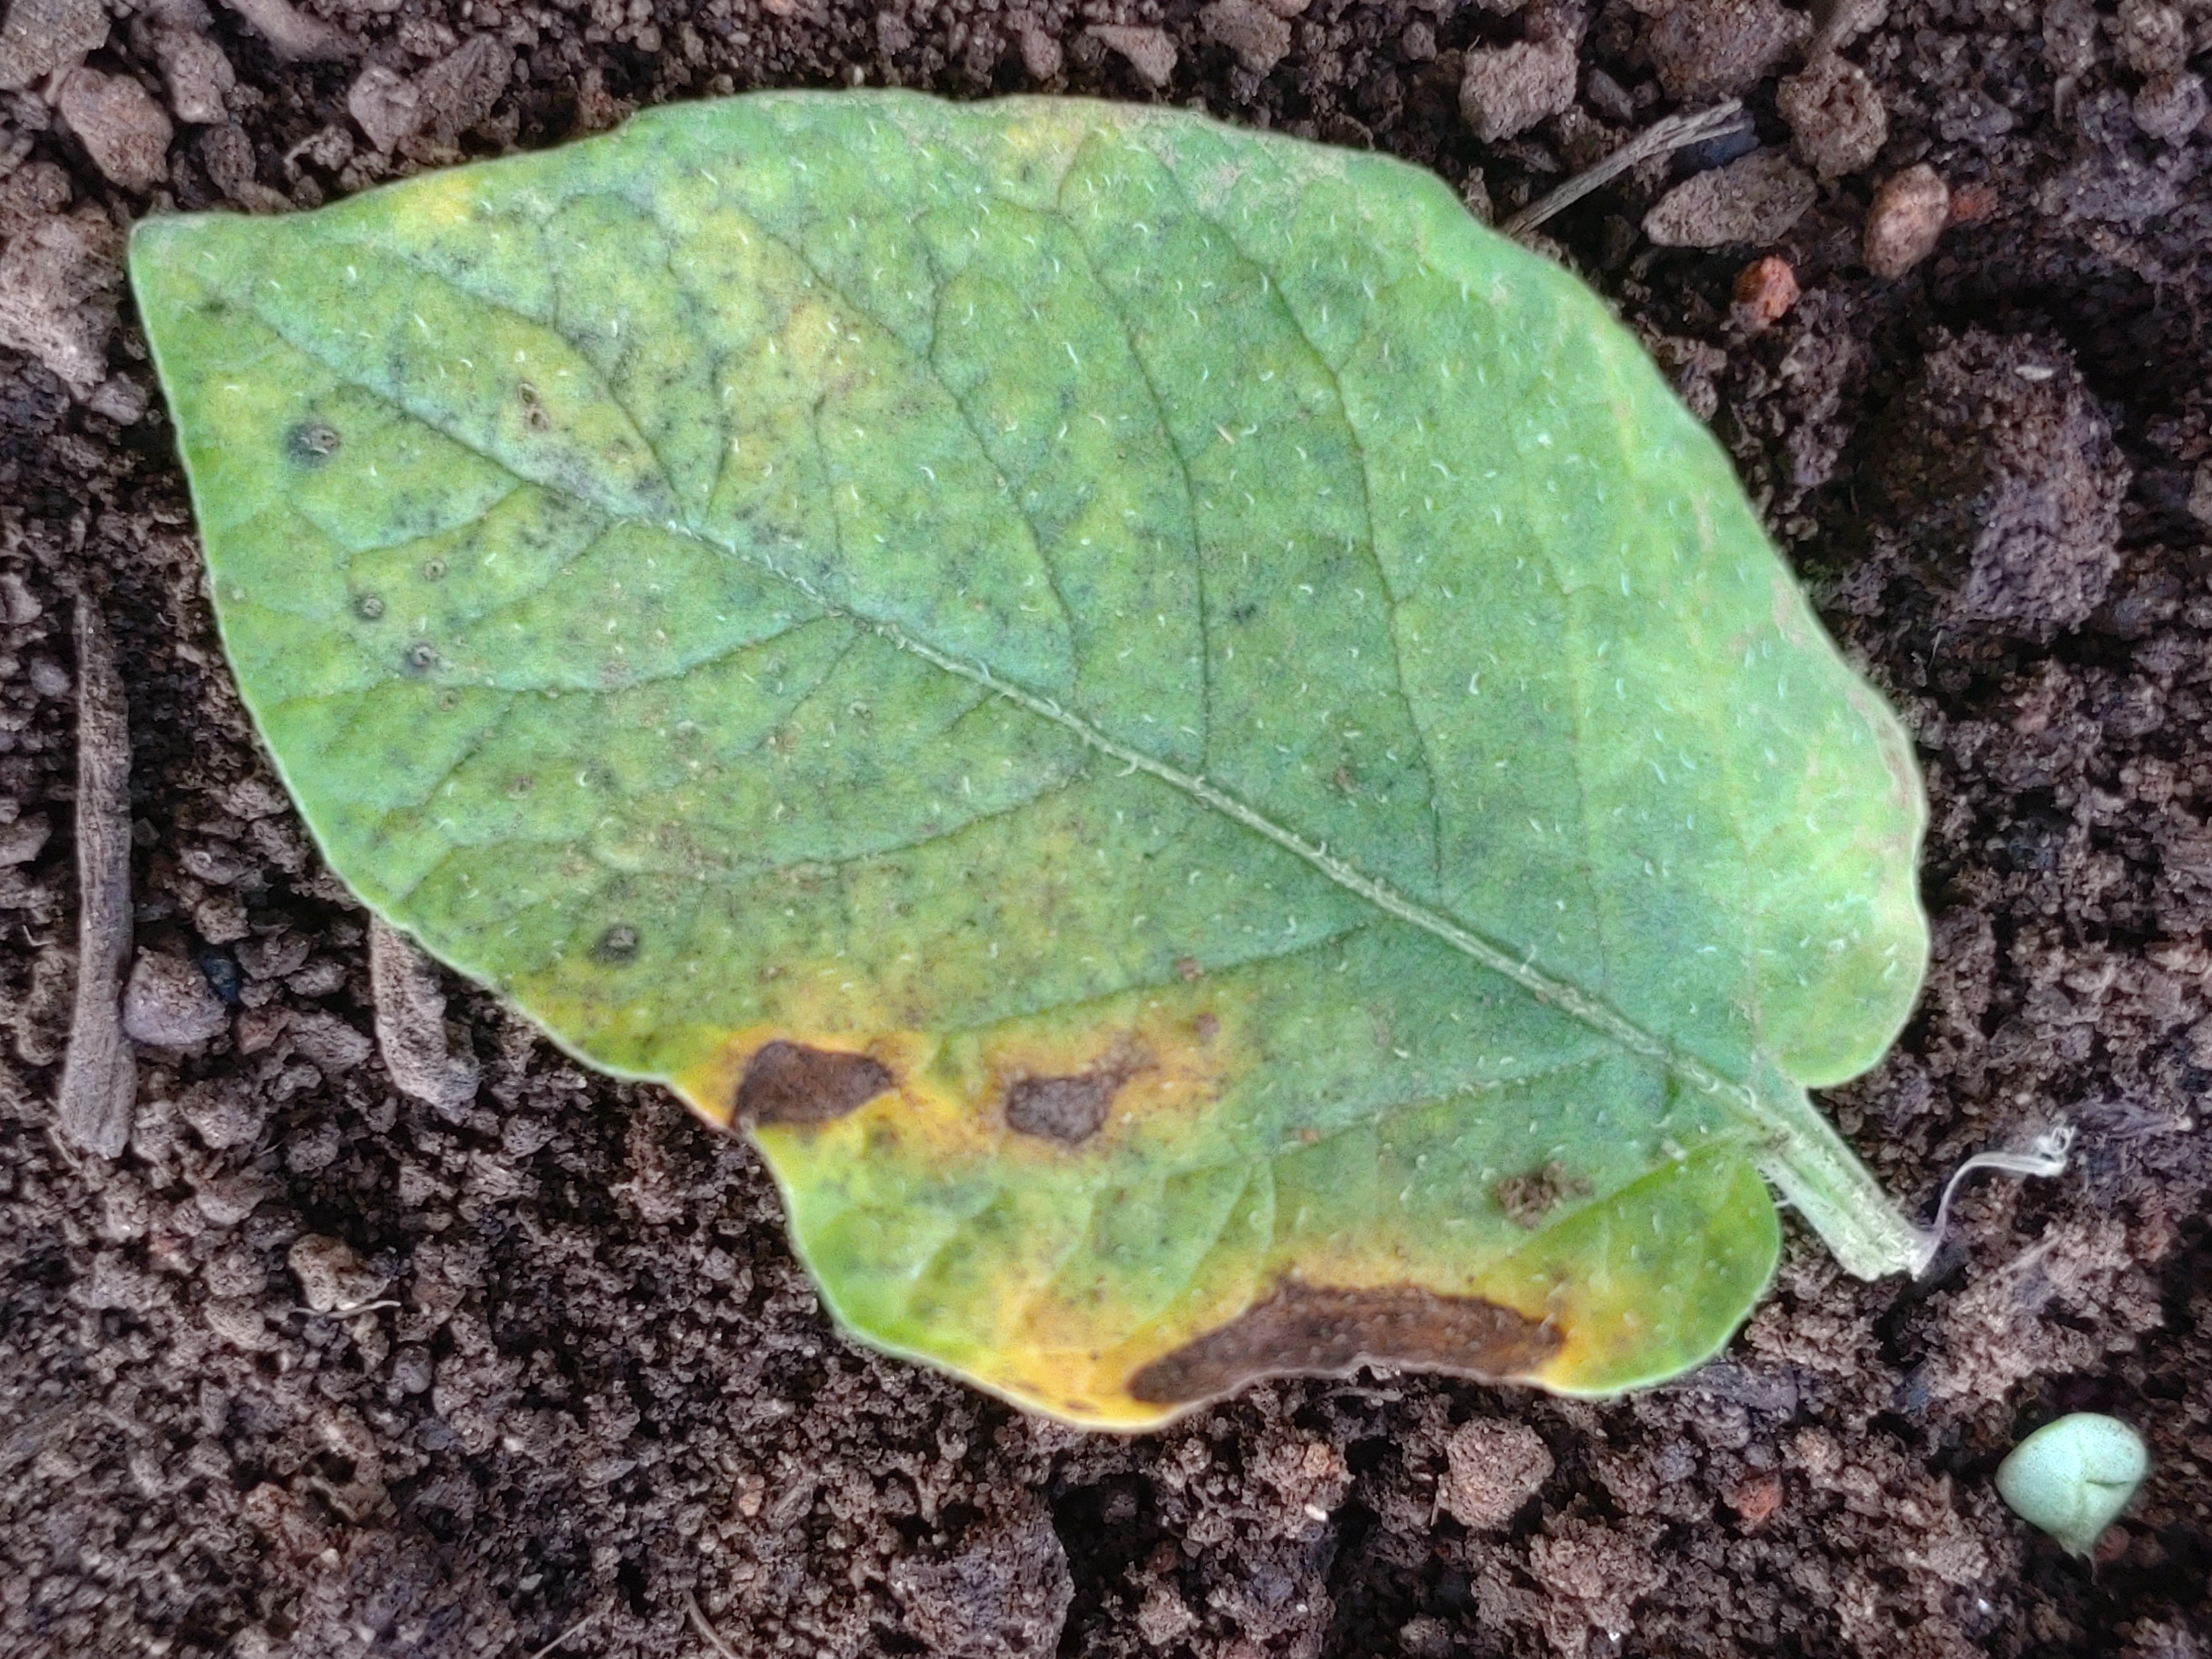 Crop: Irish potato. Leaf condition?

late blight
